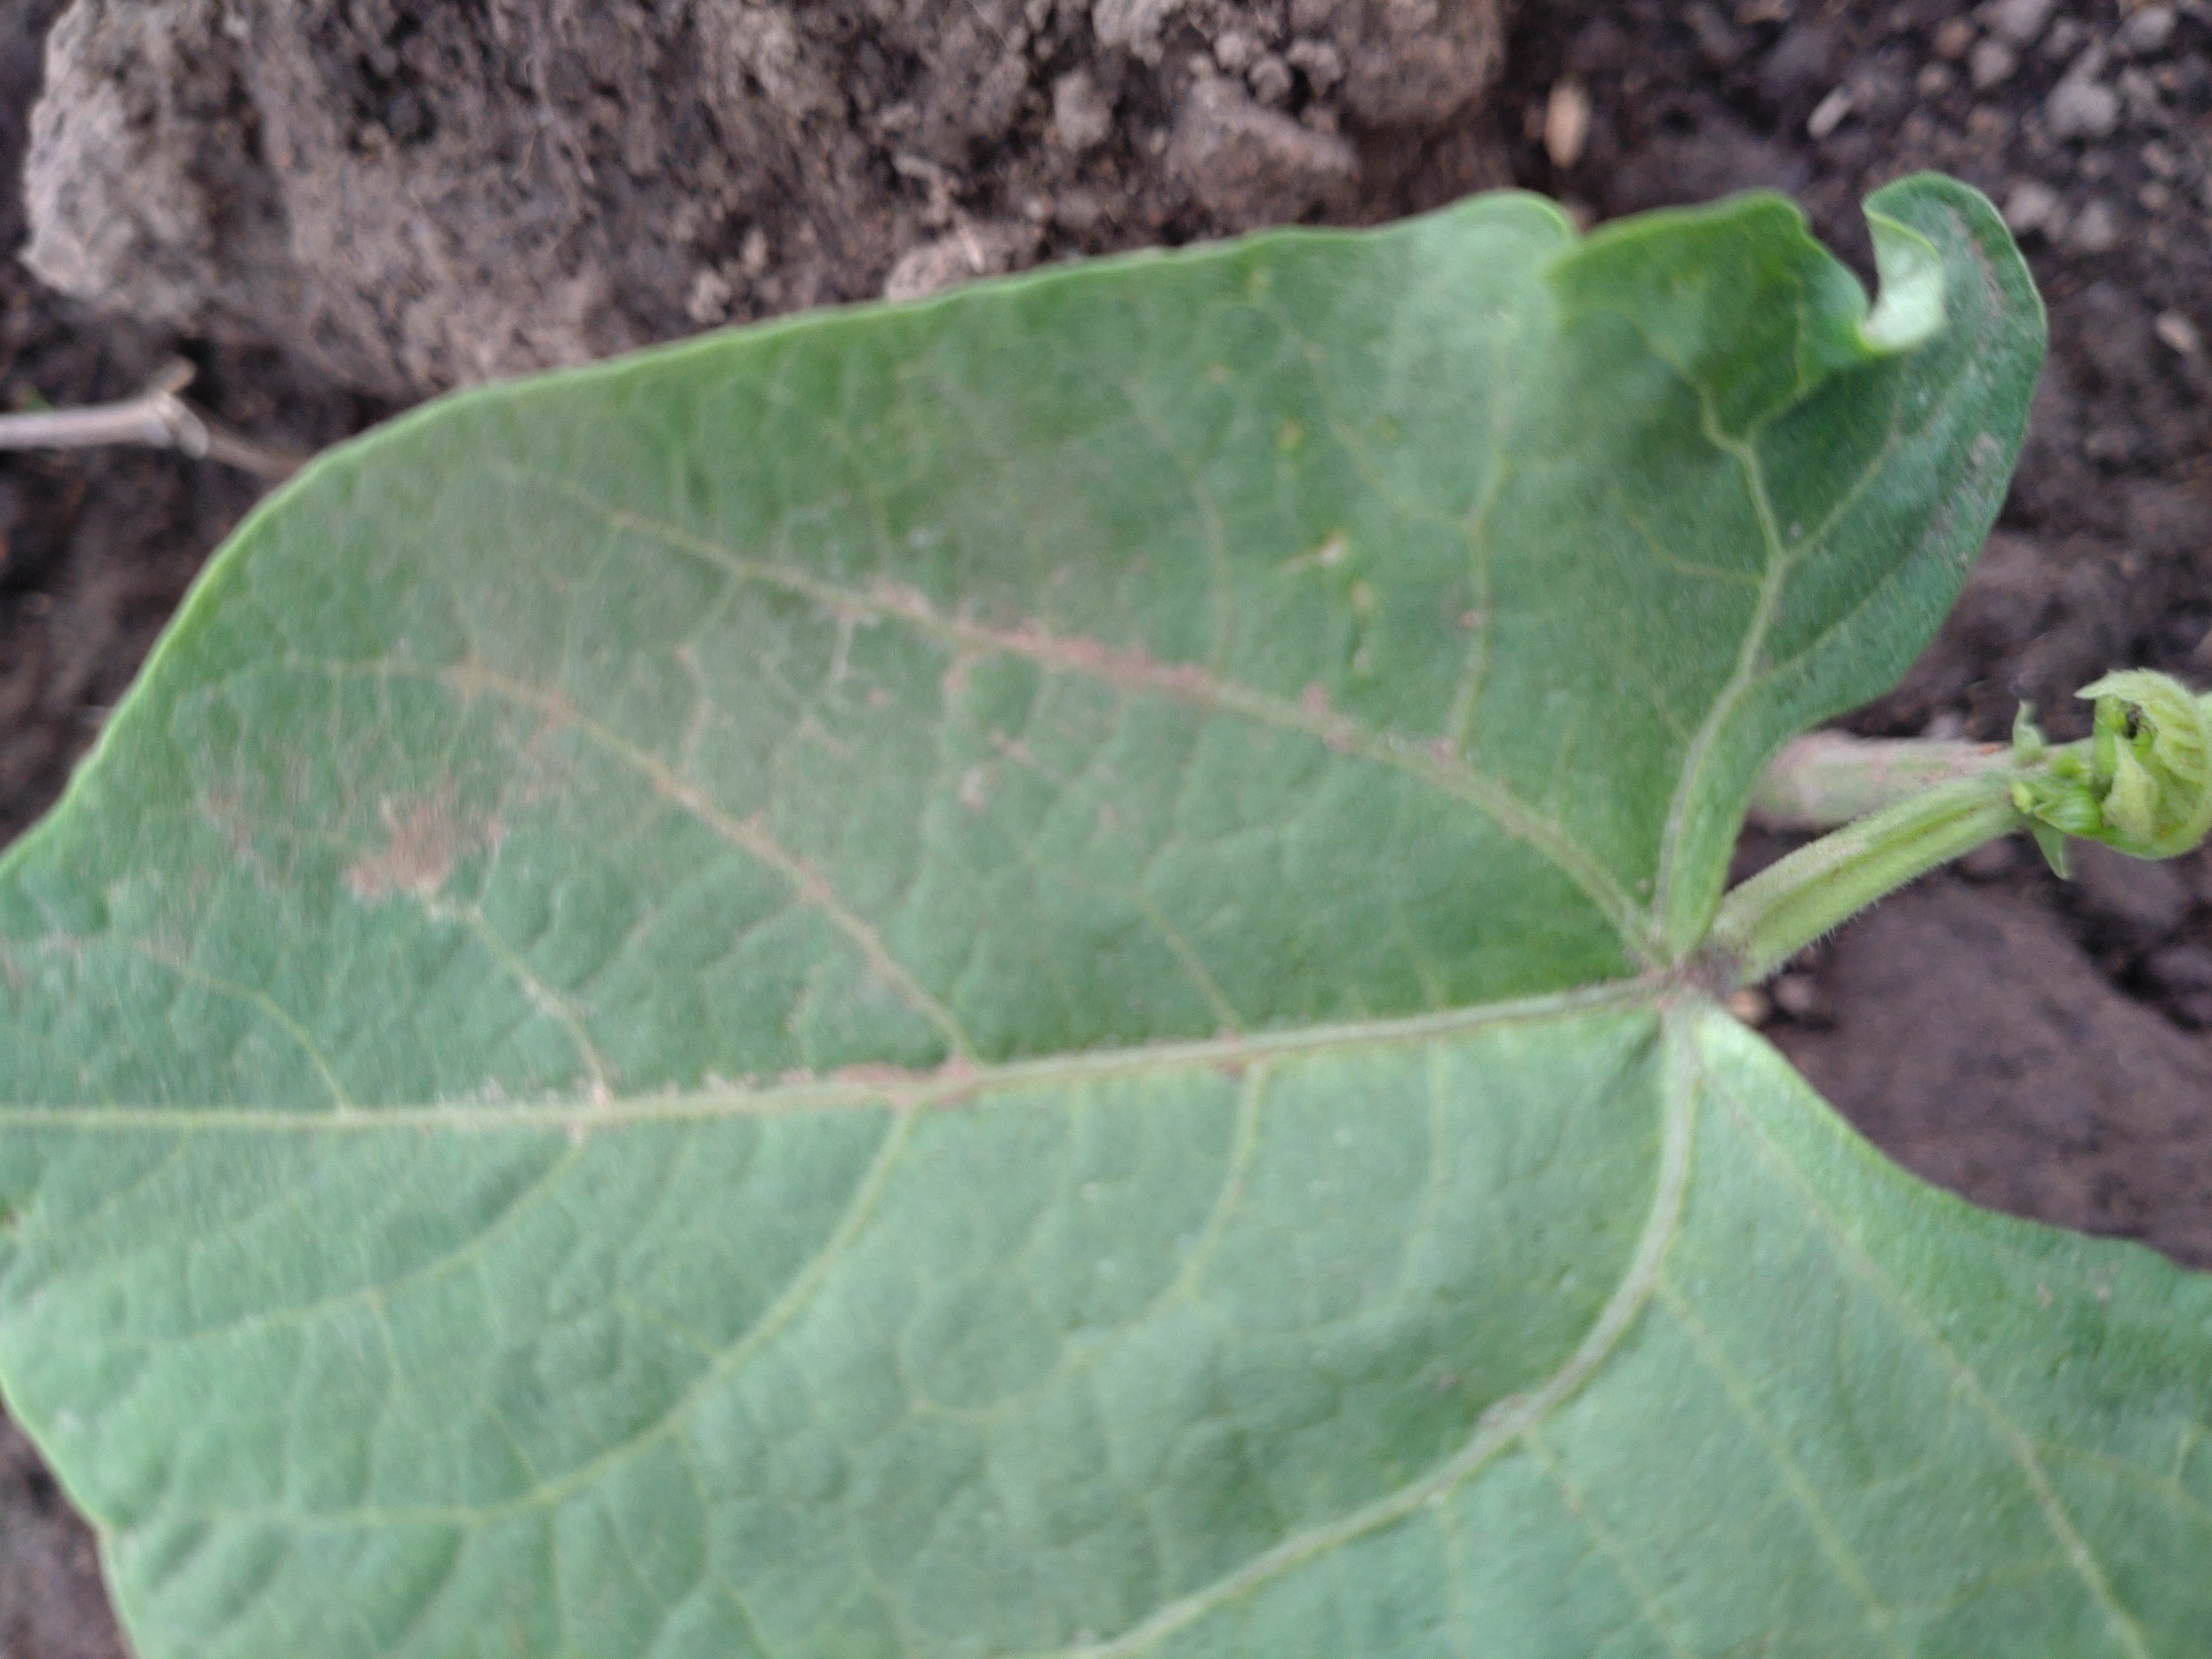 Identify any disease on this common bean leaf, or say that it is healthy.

healthy
